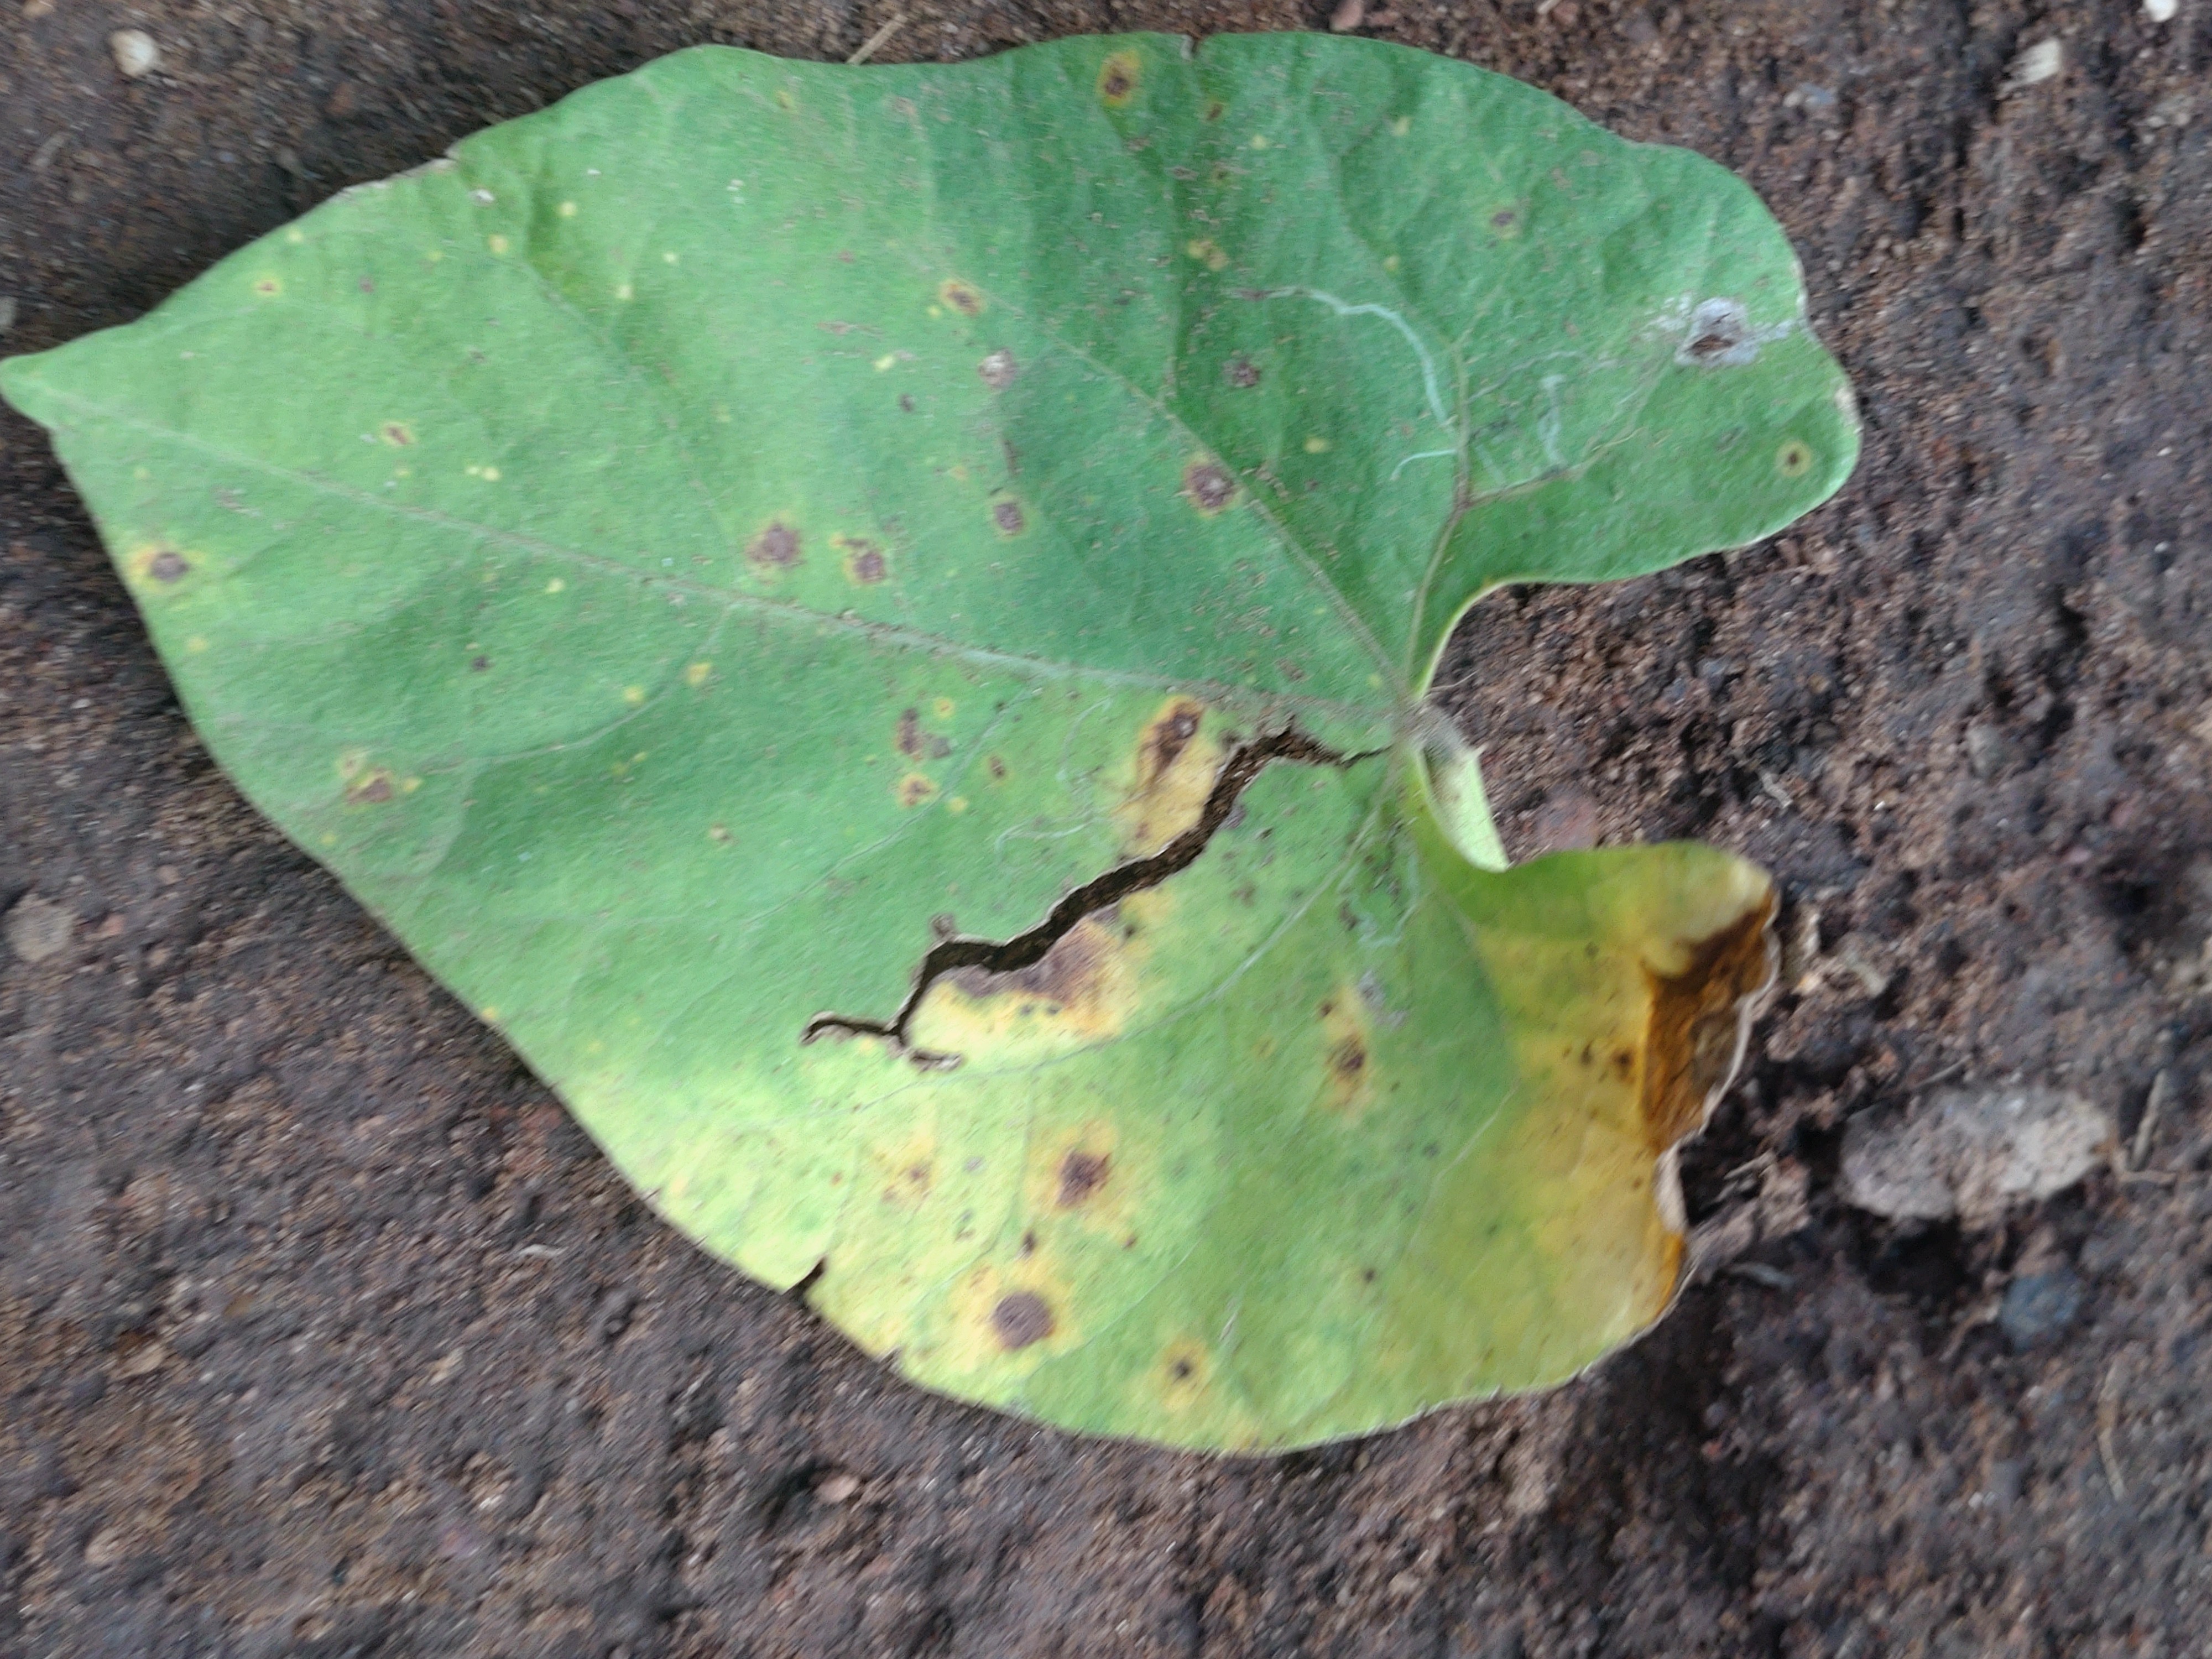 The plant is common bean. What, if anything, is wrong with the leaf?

rust
